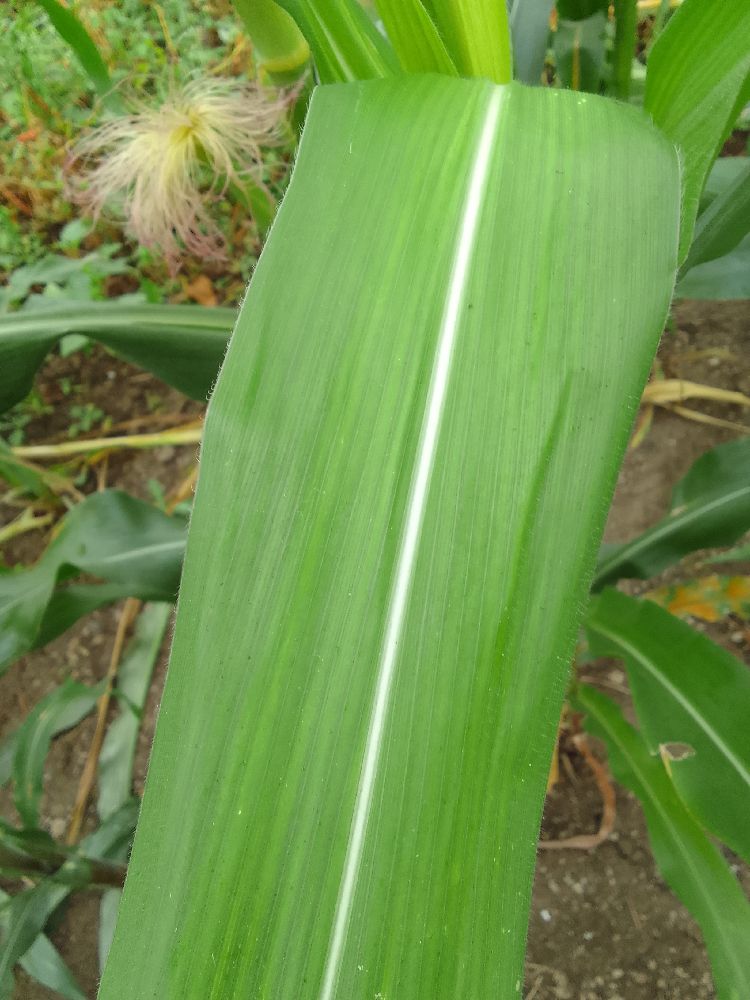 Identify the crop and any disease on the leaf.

maize, healthy
